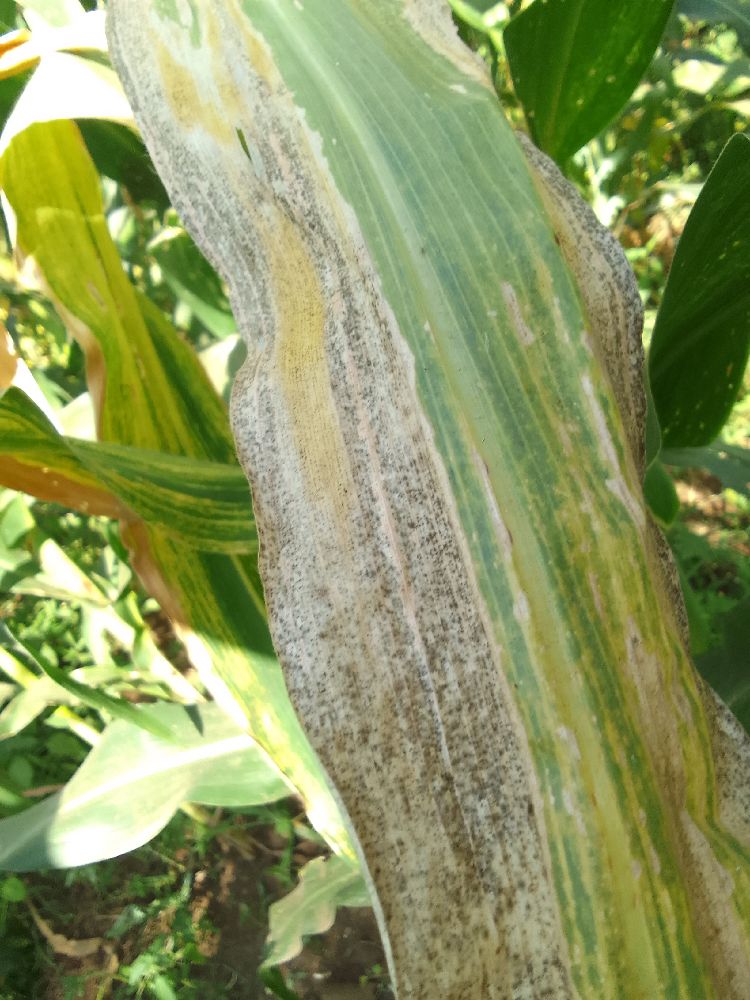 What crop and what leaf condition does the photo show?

maize, maize lethal necrosis
